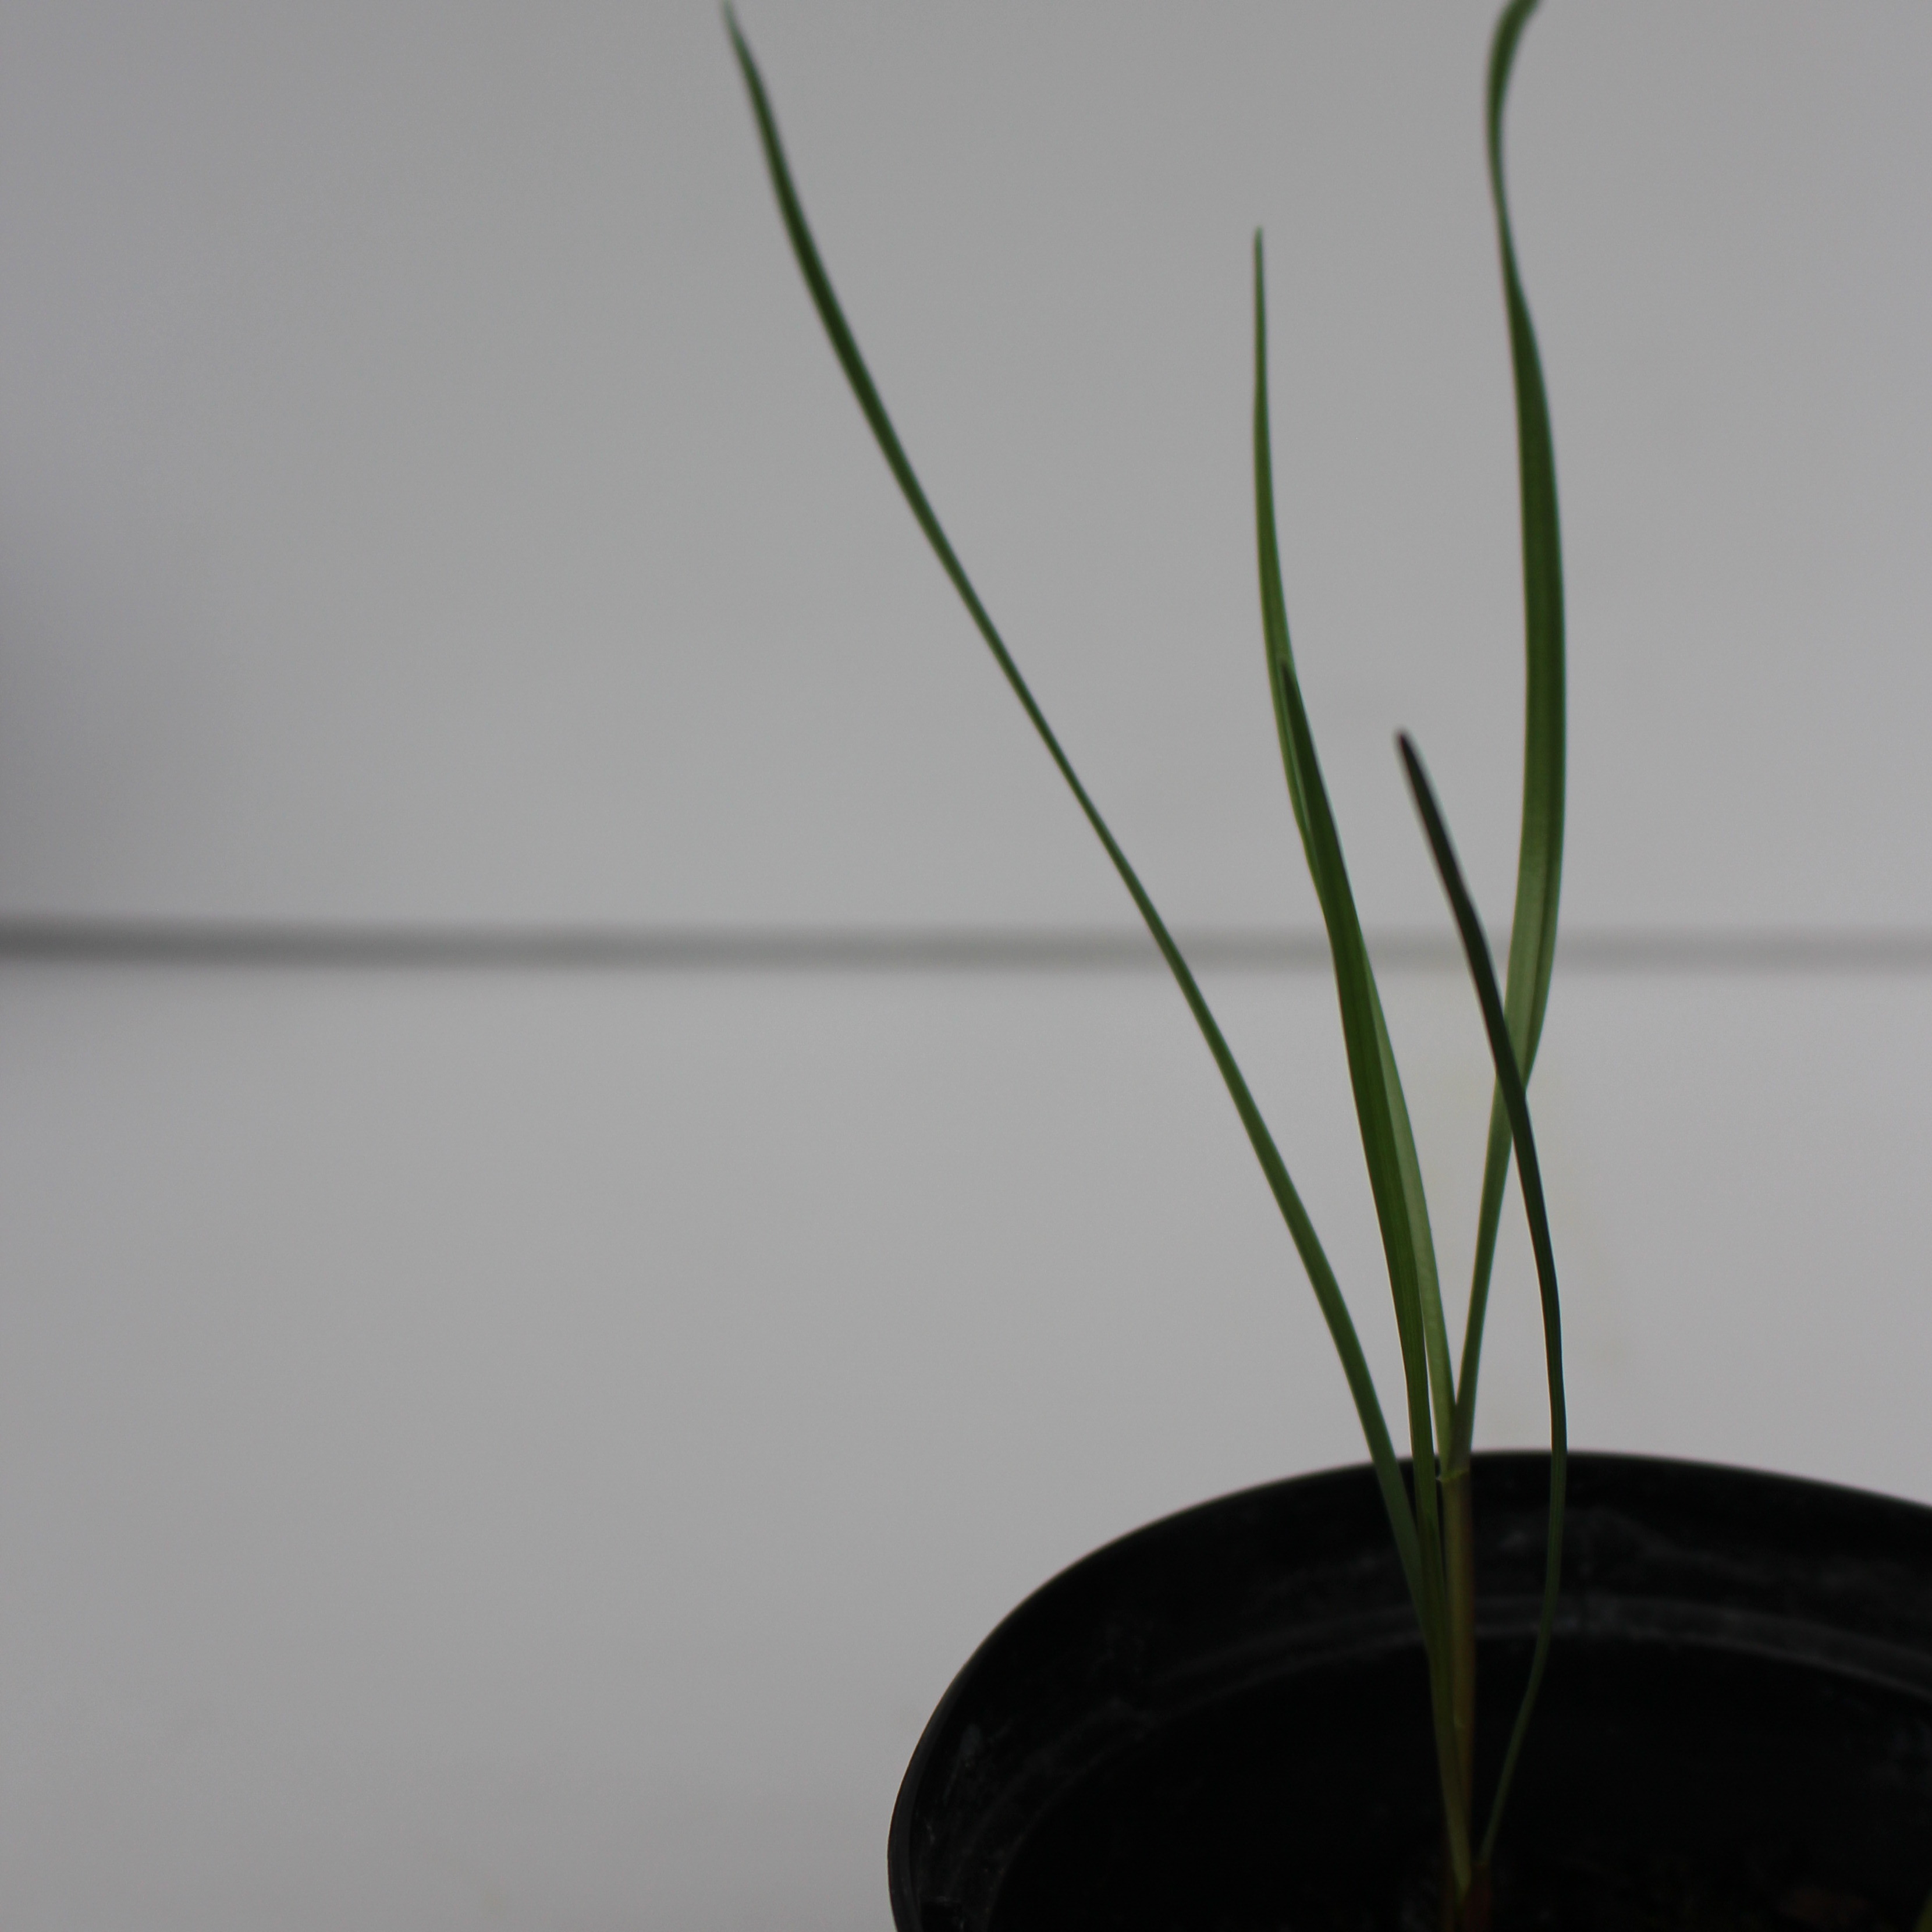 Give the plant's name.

Lolium multiflorum
